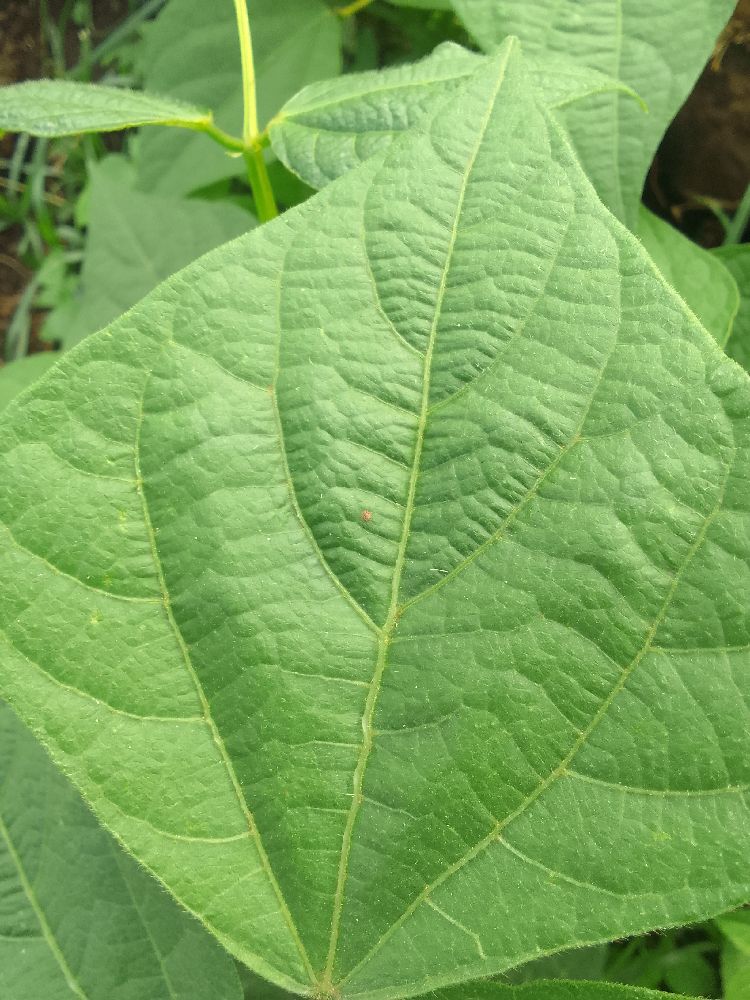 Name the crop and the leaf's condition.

common bean, healthy
